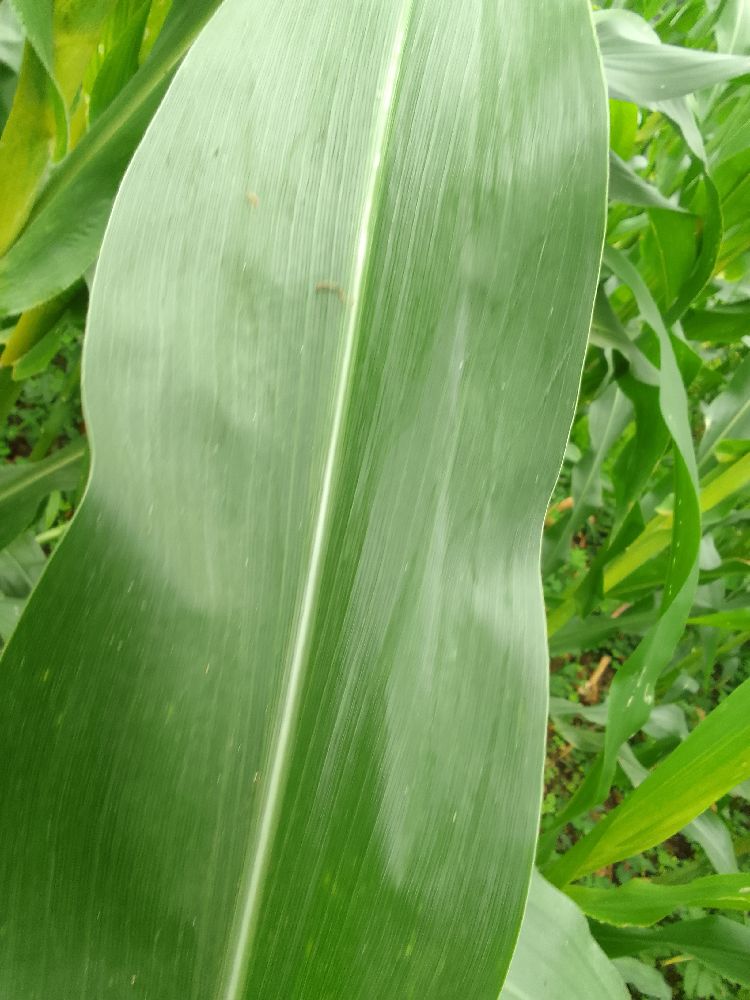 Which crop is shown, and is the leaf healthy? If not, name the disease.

maize, healthy
